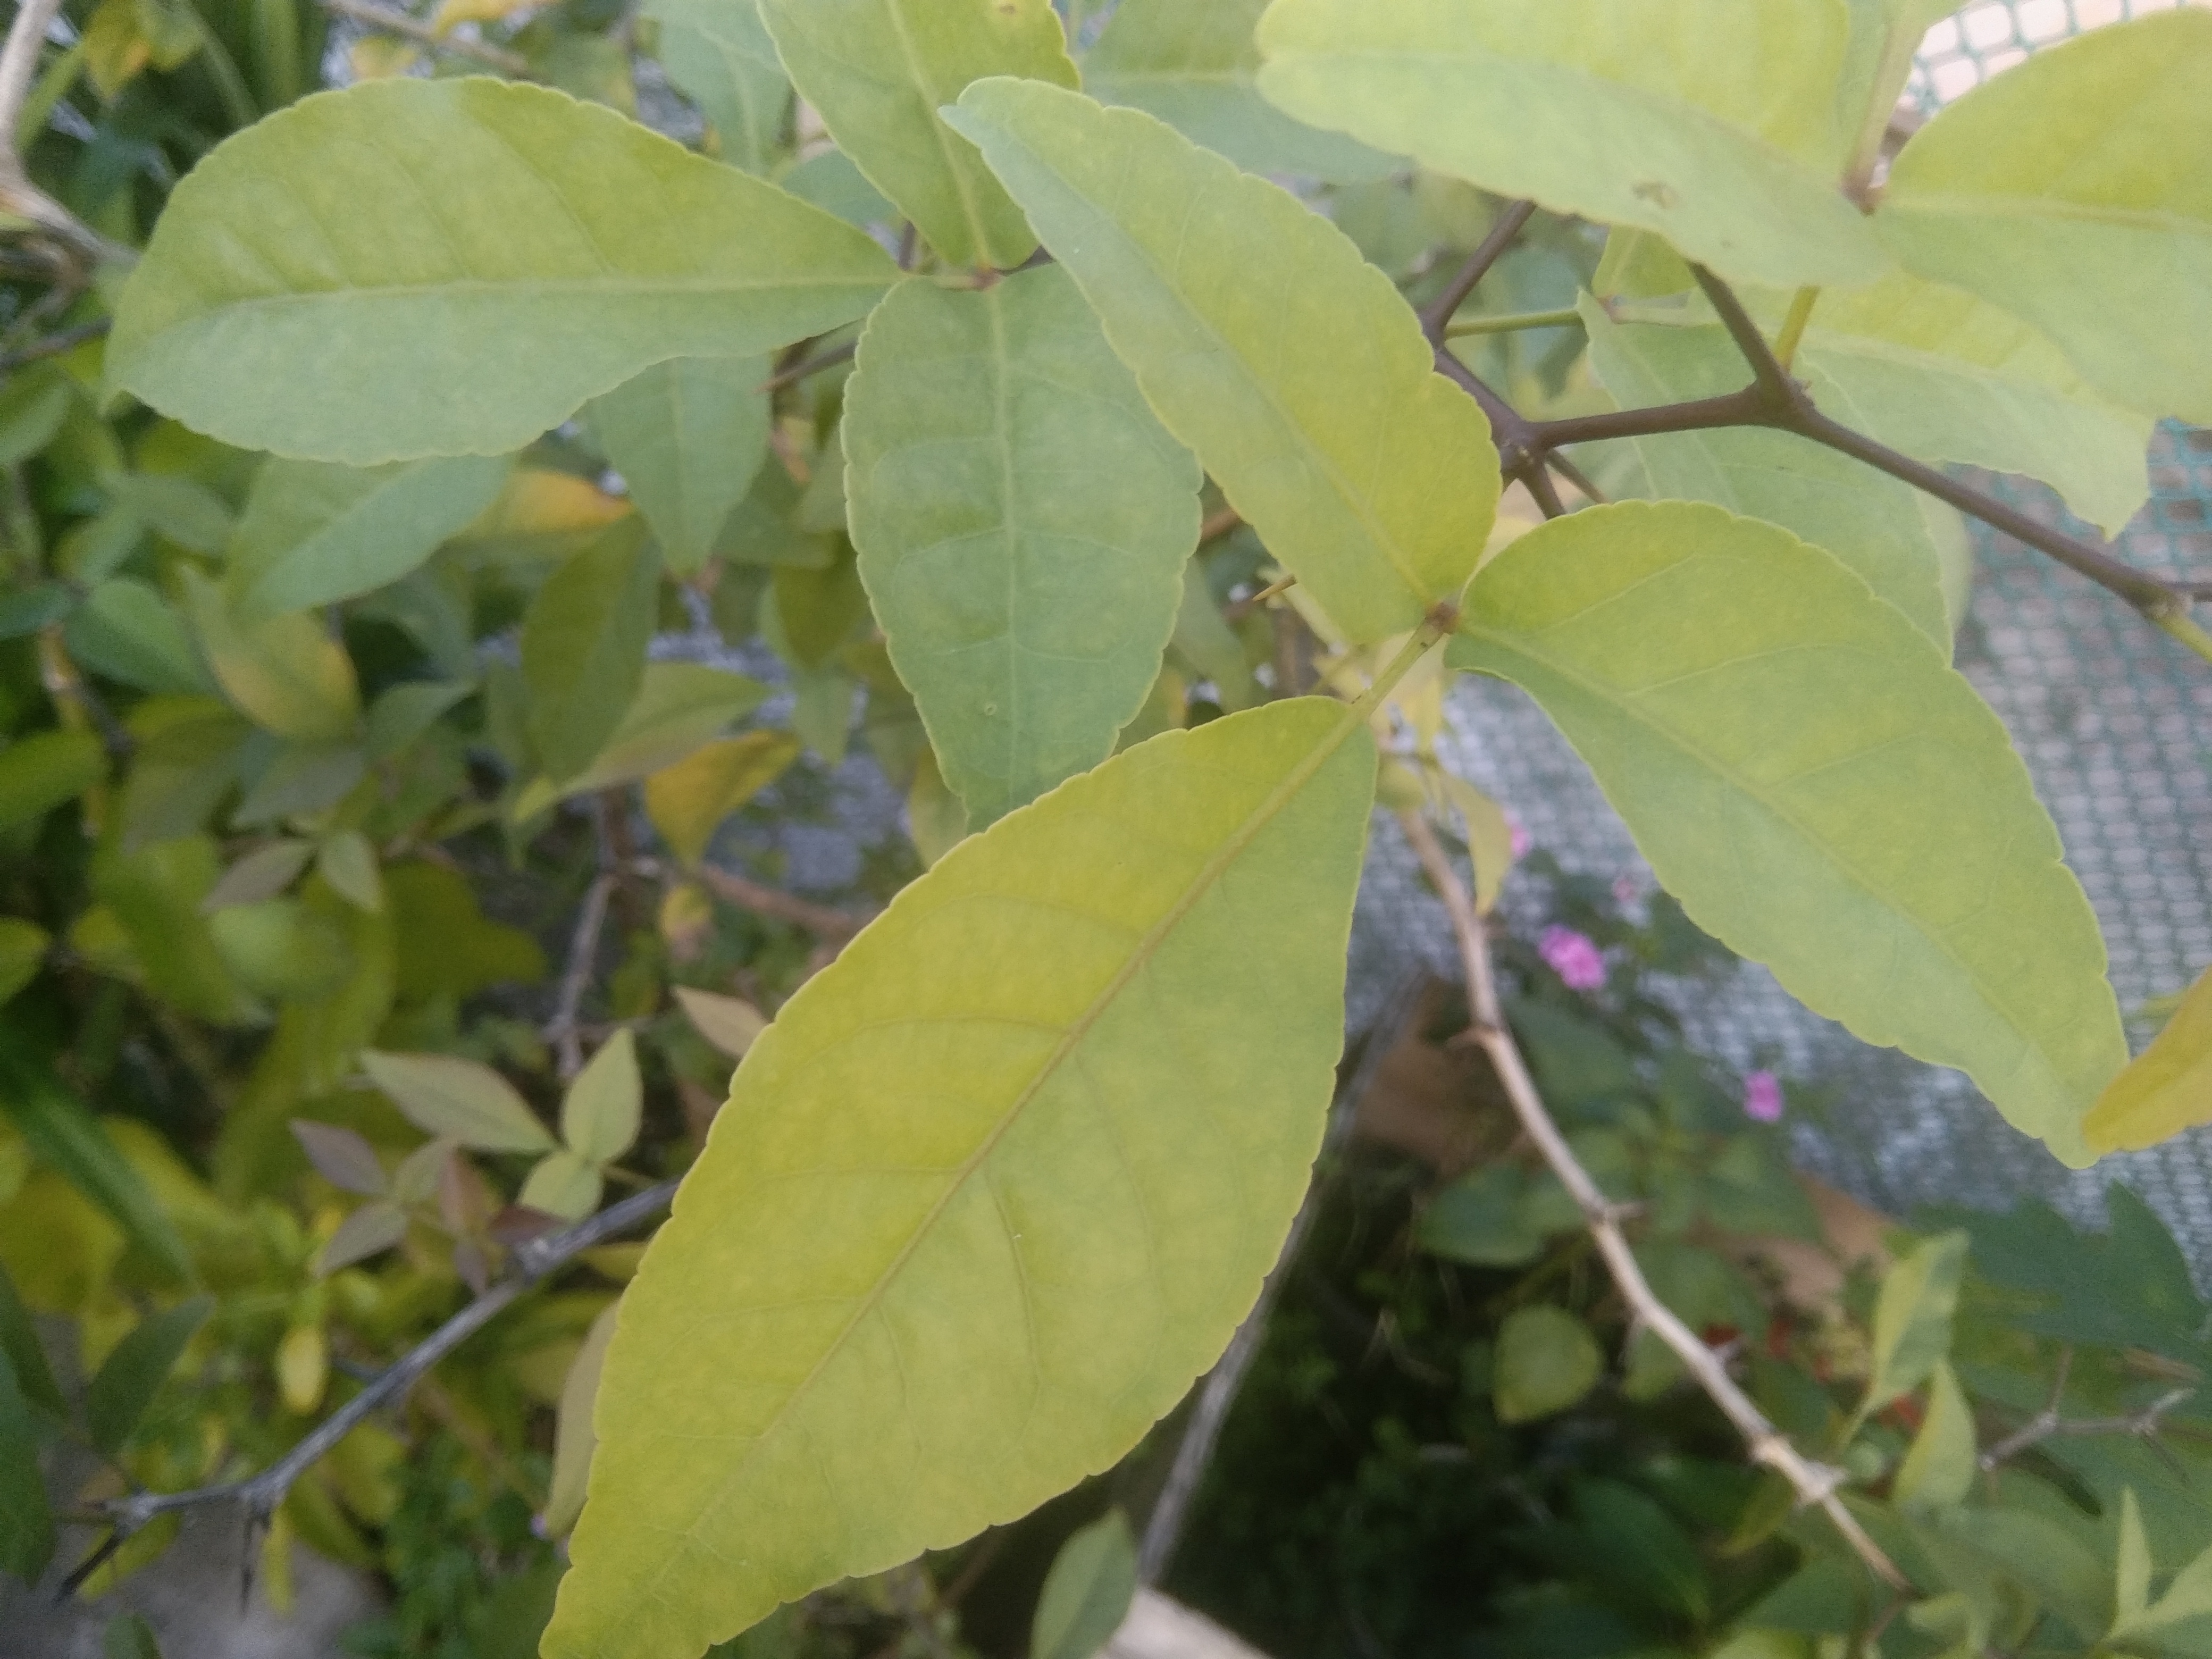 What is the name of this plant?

wood apple
